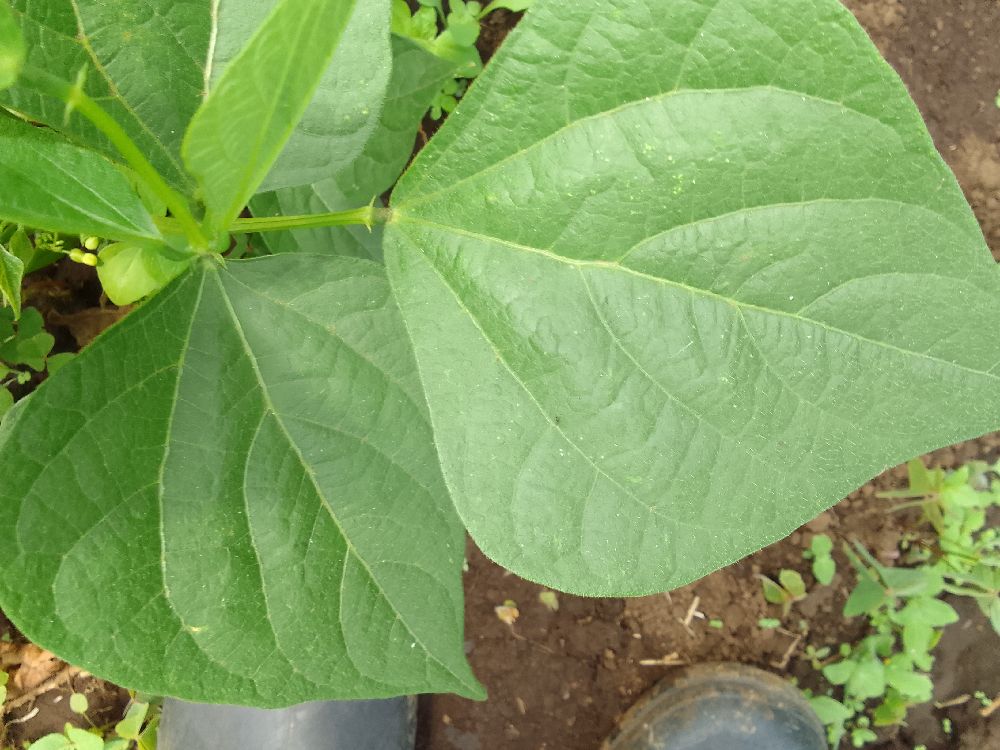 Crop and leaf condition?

common bean, healthy
